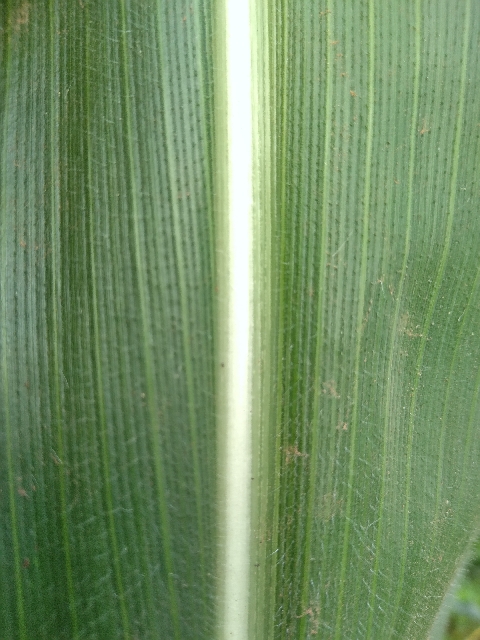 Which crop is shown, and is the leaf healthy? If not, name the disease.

maize, healthy
